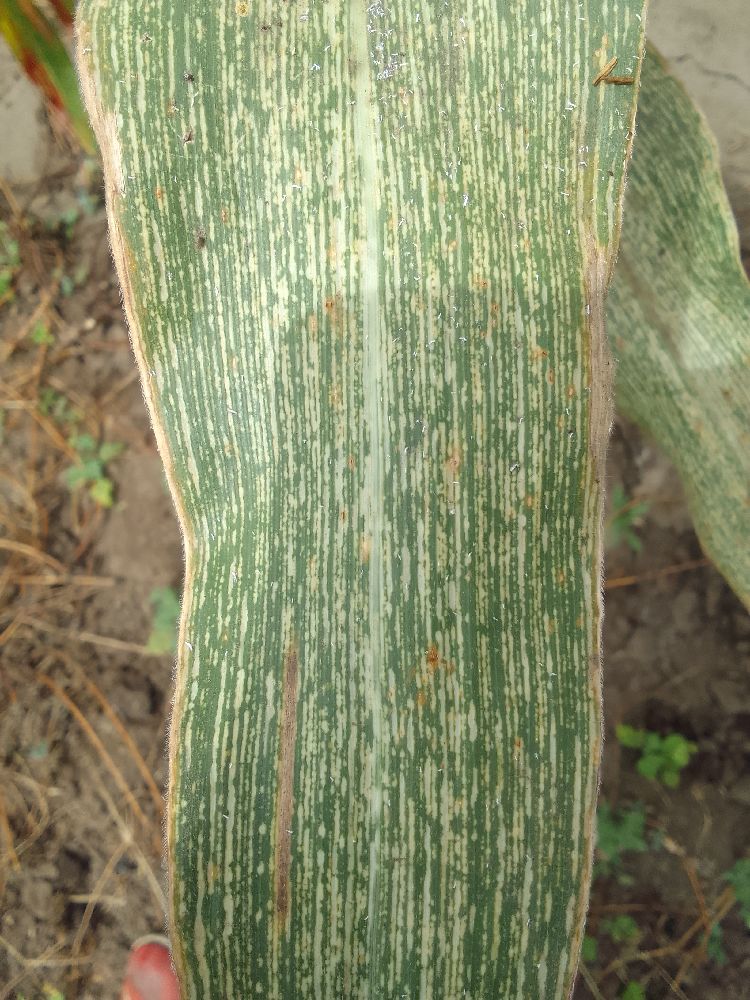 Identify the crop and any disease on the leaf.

maize, maize streak virus
